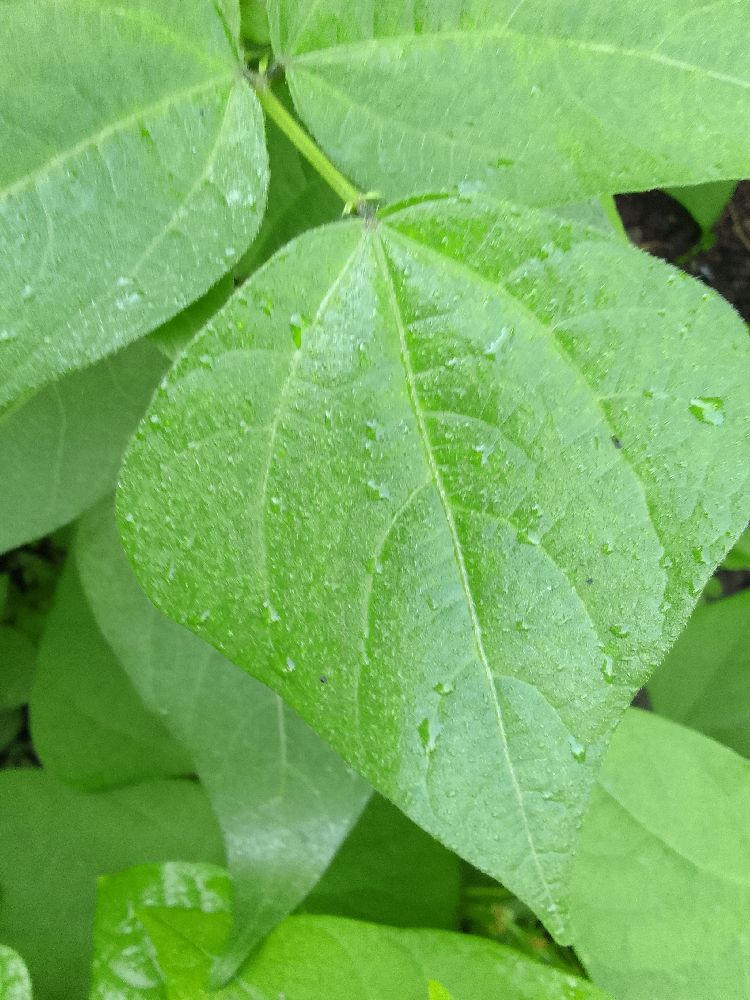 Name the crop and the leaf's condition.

common bean, healthy
